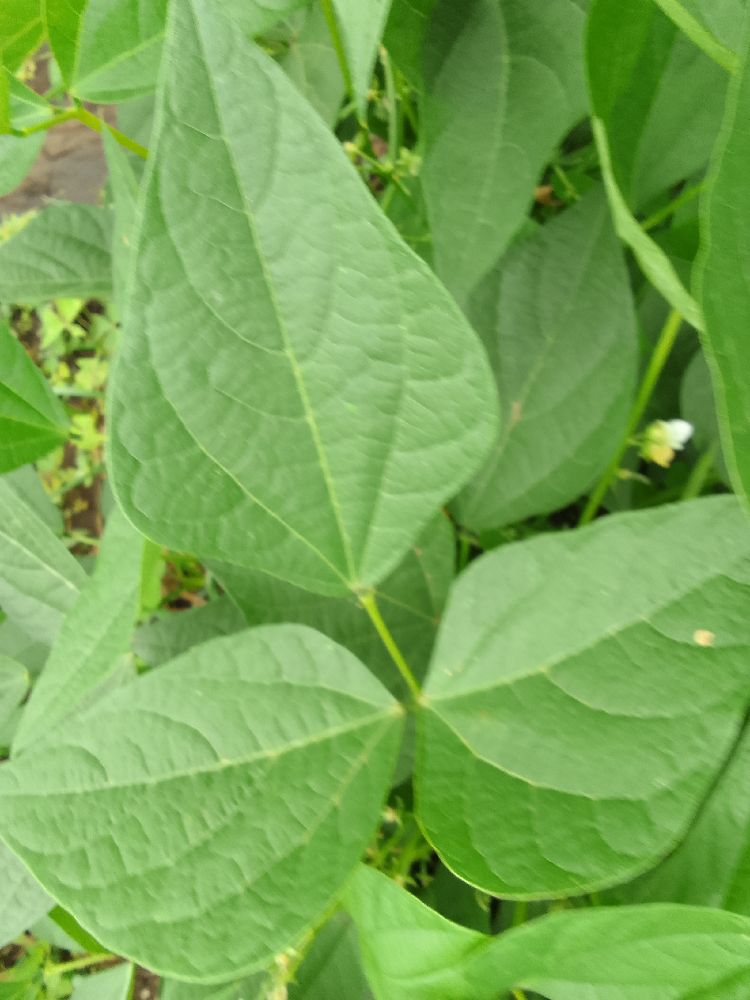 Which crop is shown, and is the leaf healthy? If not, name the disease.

common bean, healthy
